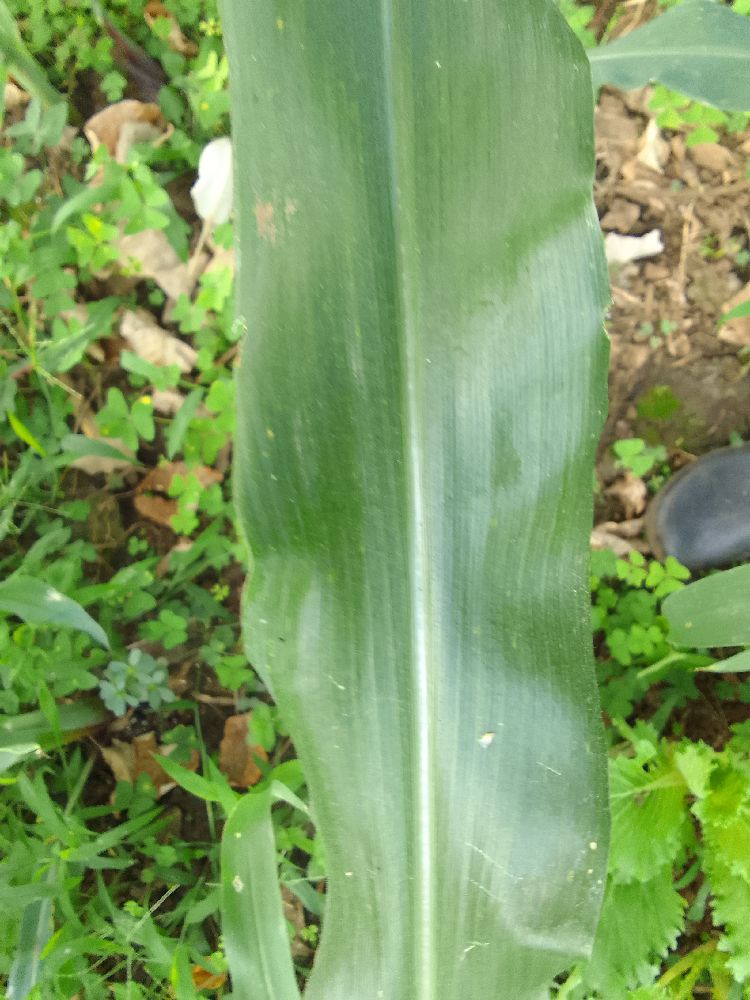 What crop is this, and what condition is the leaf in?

maize, healthy
